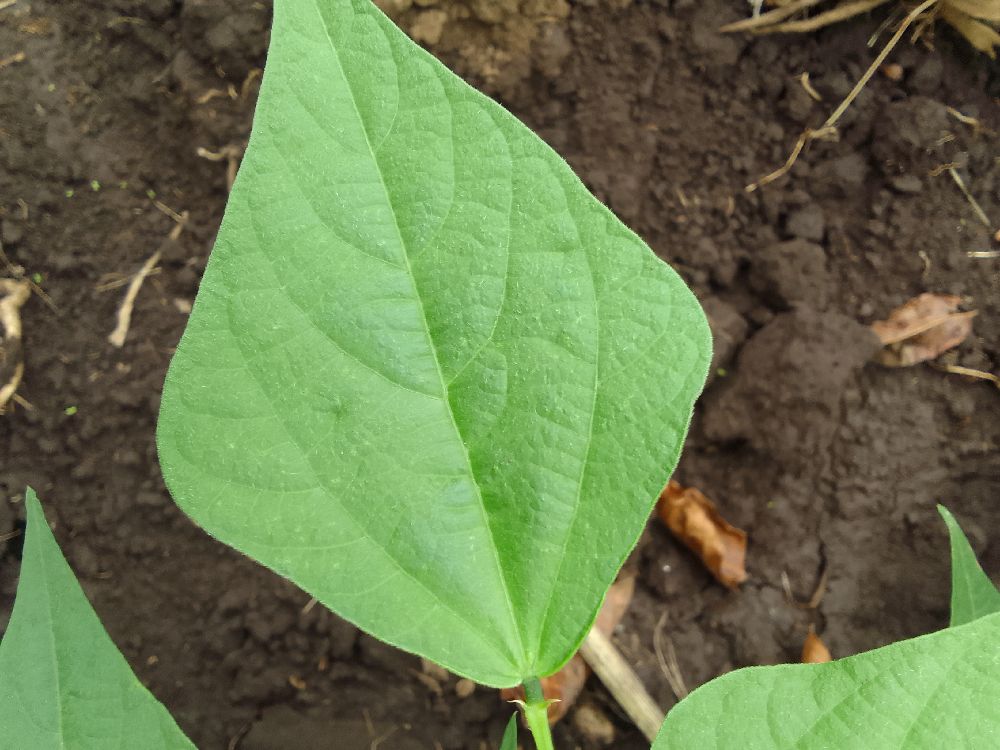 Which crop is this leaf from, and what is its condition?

common bean, healthy
